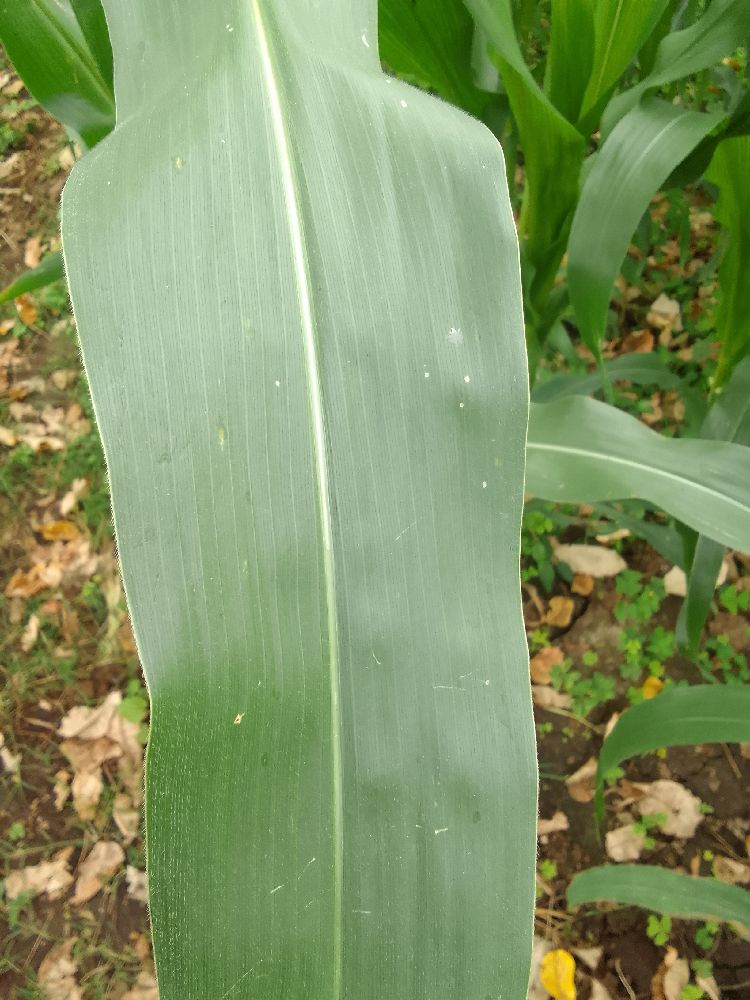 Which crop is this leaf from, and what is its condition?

maize, healthy
